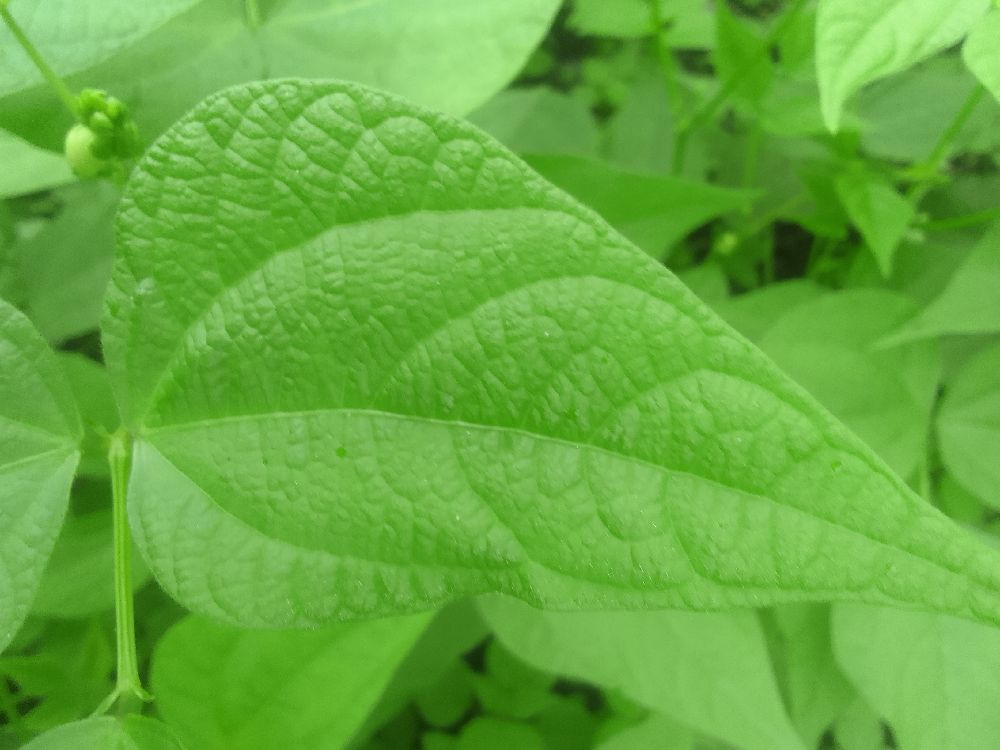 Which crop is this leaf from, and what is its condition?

common bean, healthy
